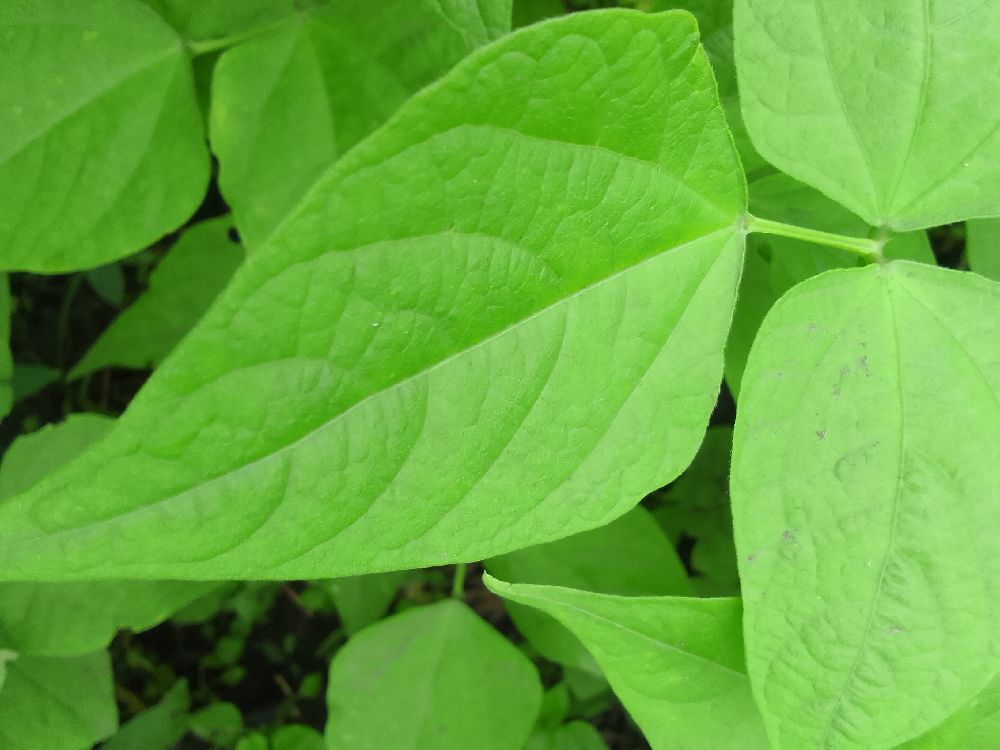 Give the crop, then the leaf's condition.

common bean, healthy
